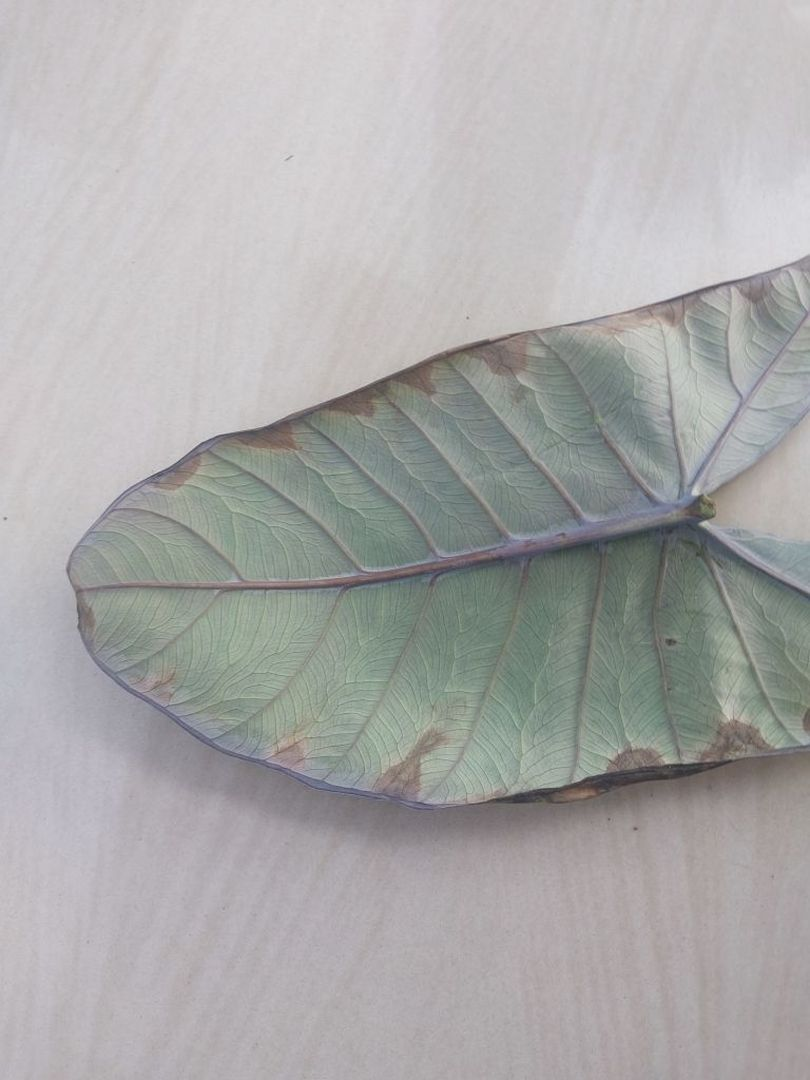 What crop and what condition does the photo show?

taro, leaf blight
